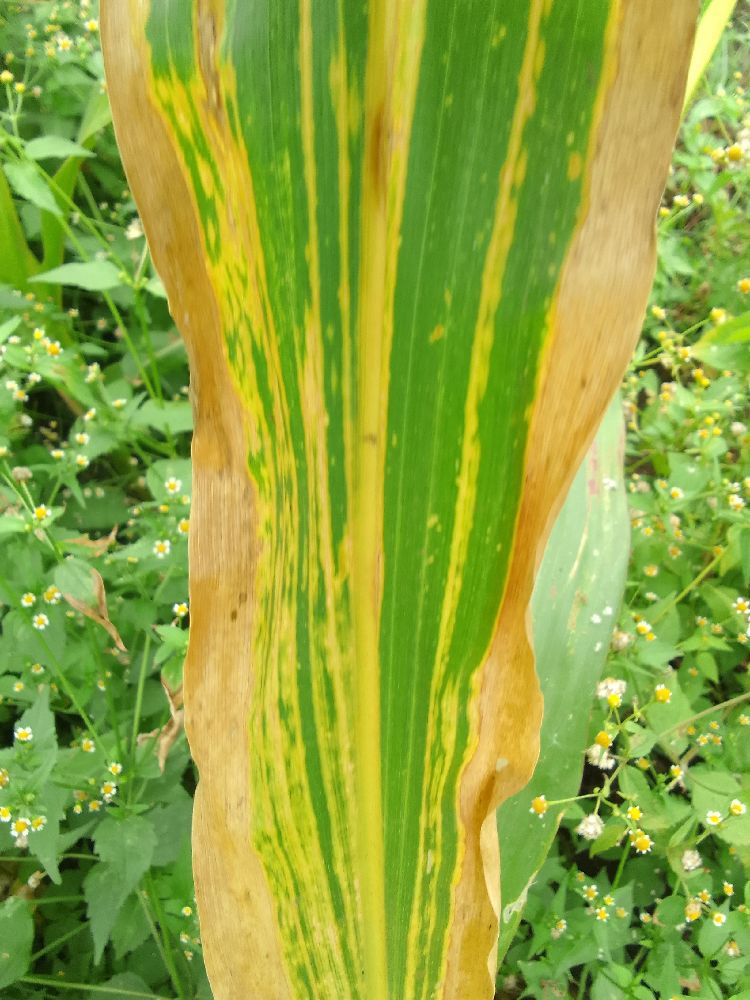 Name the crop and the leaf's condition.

maize, maize lethal necrosis
